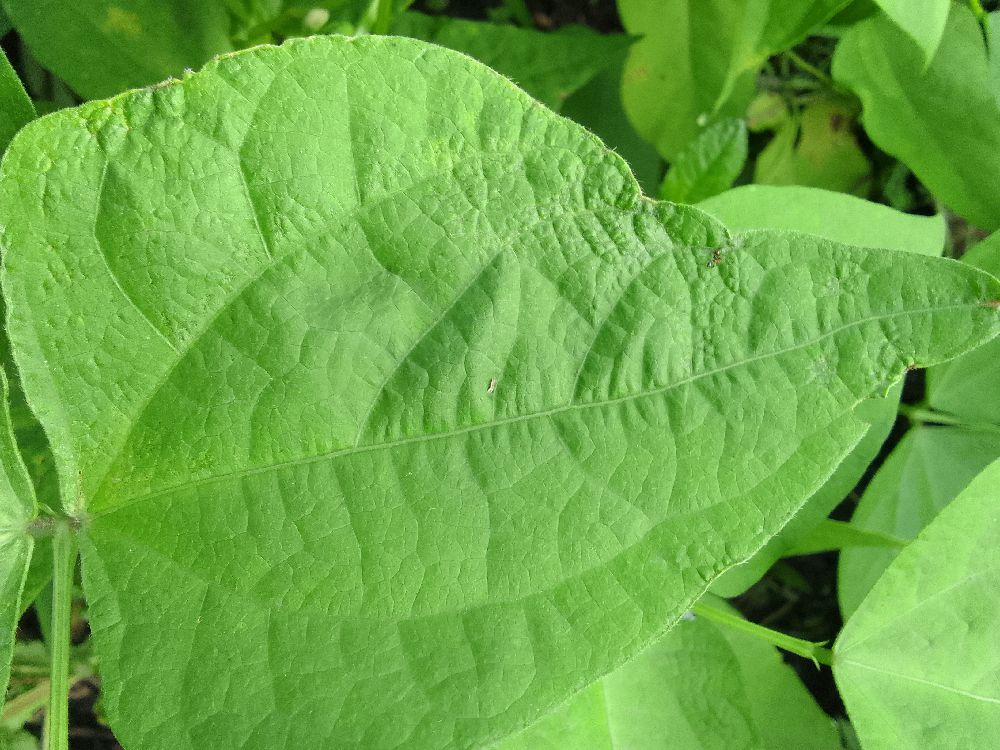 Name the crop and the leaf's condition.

common bean, healthy
